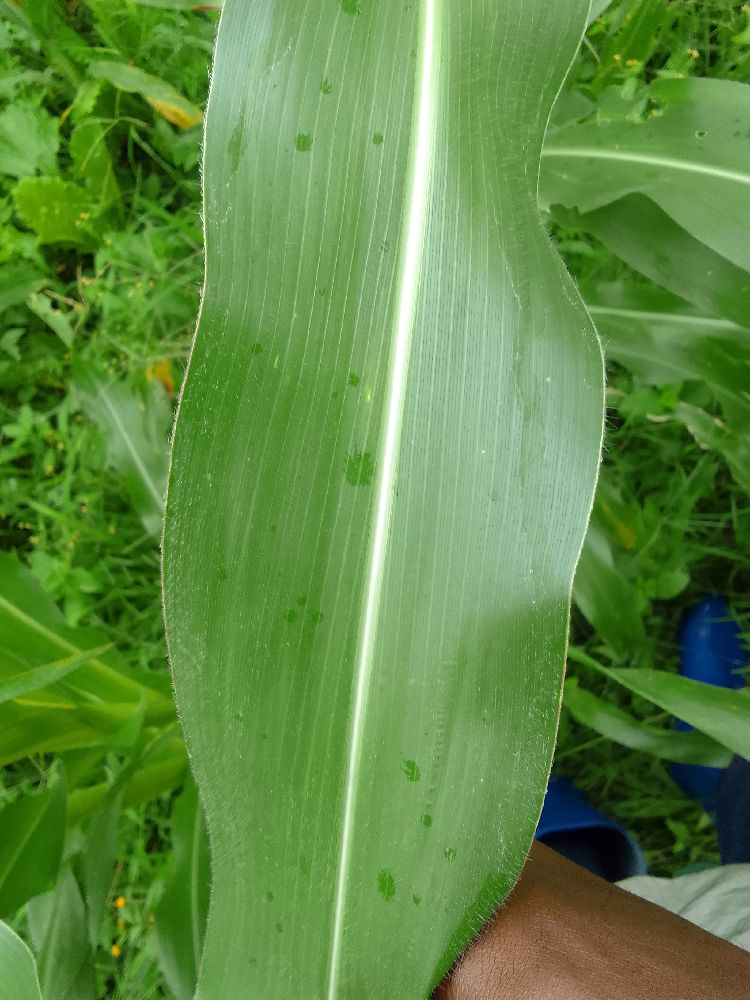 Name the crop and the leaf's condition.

maize, healthy
